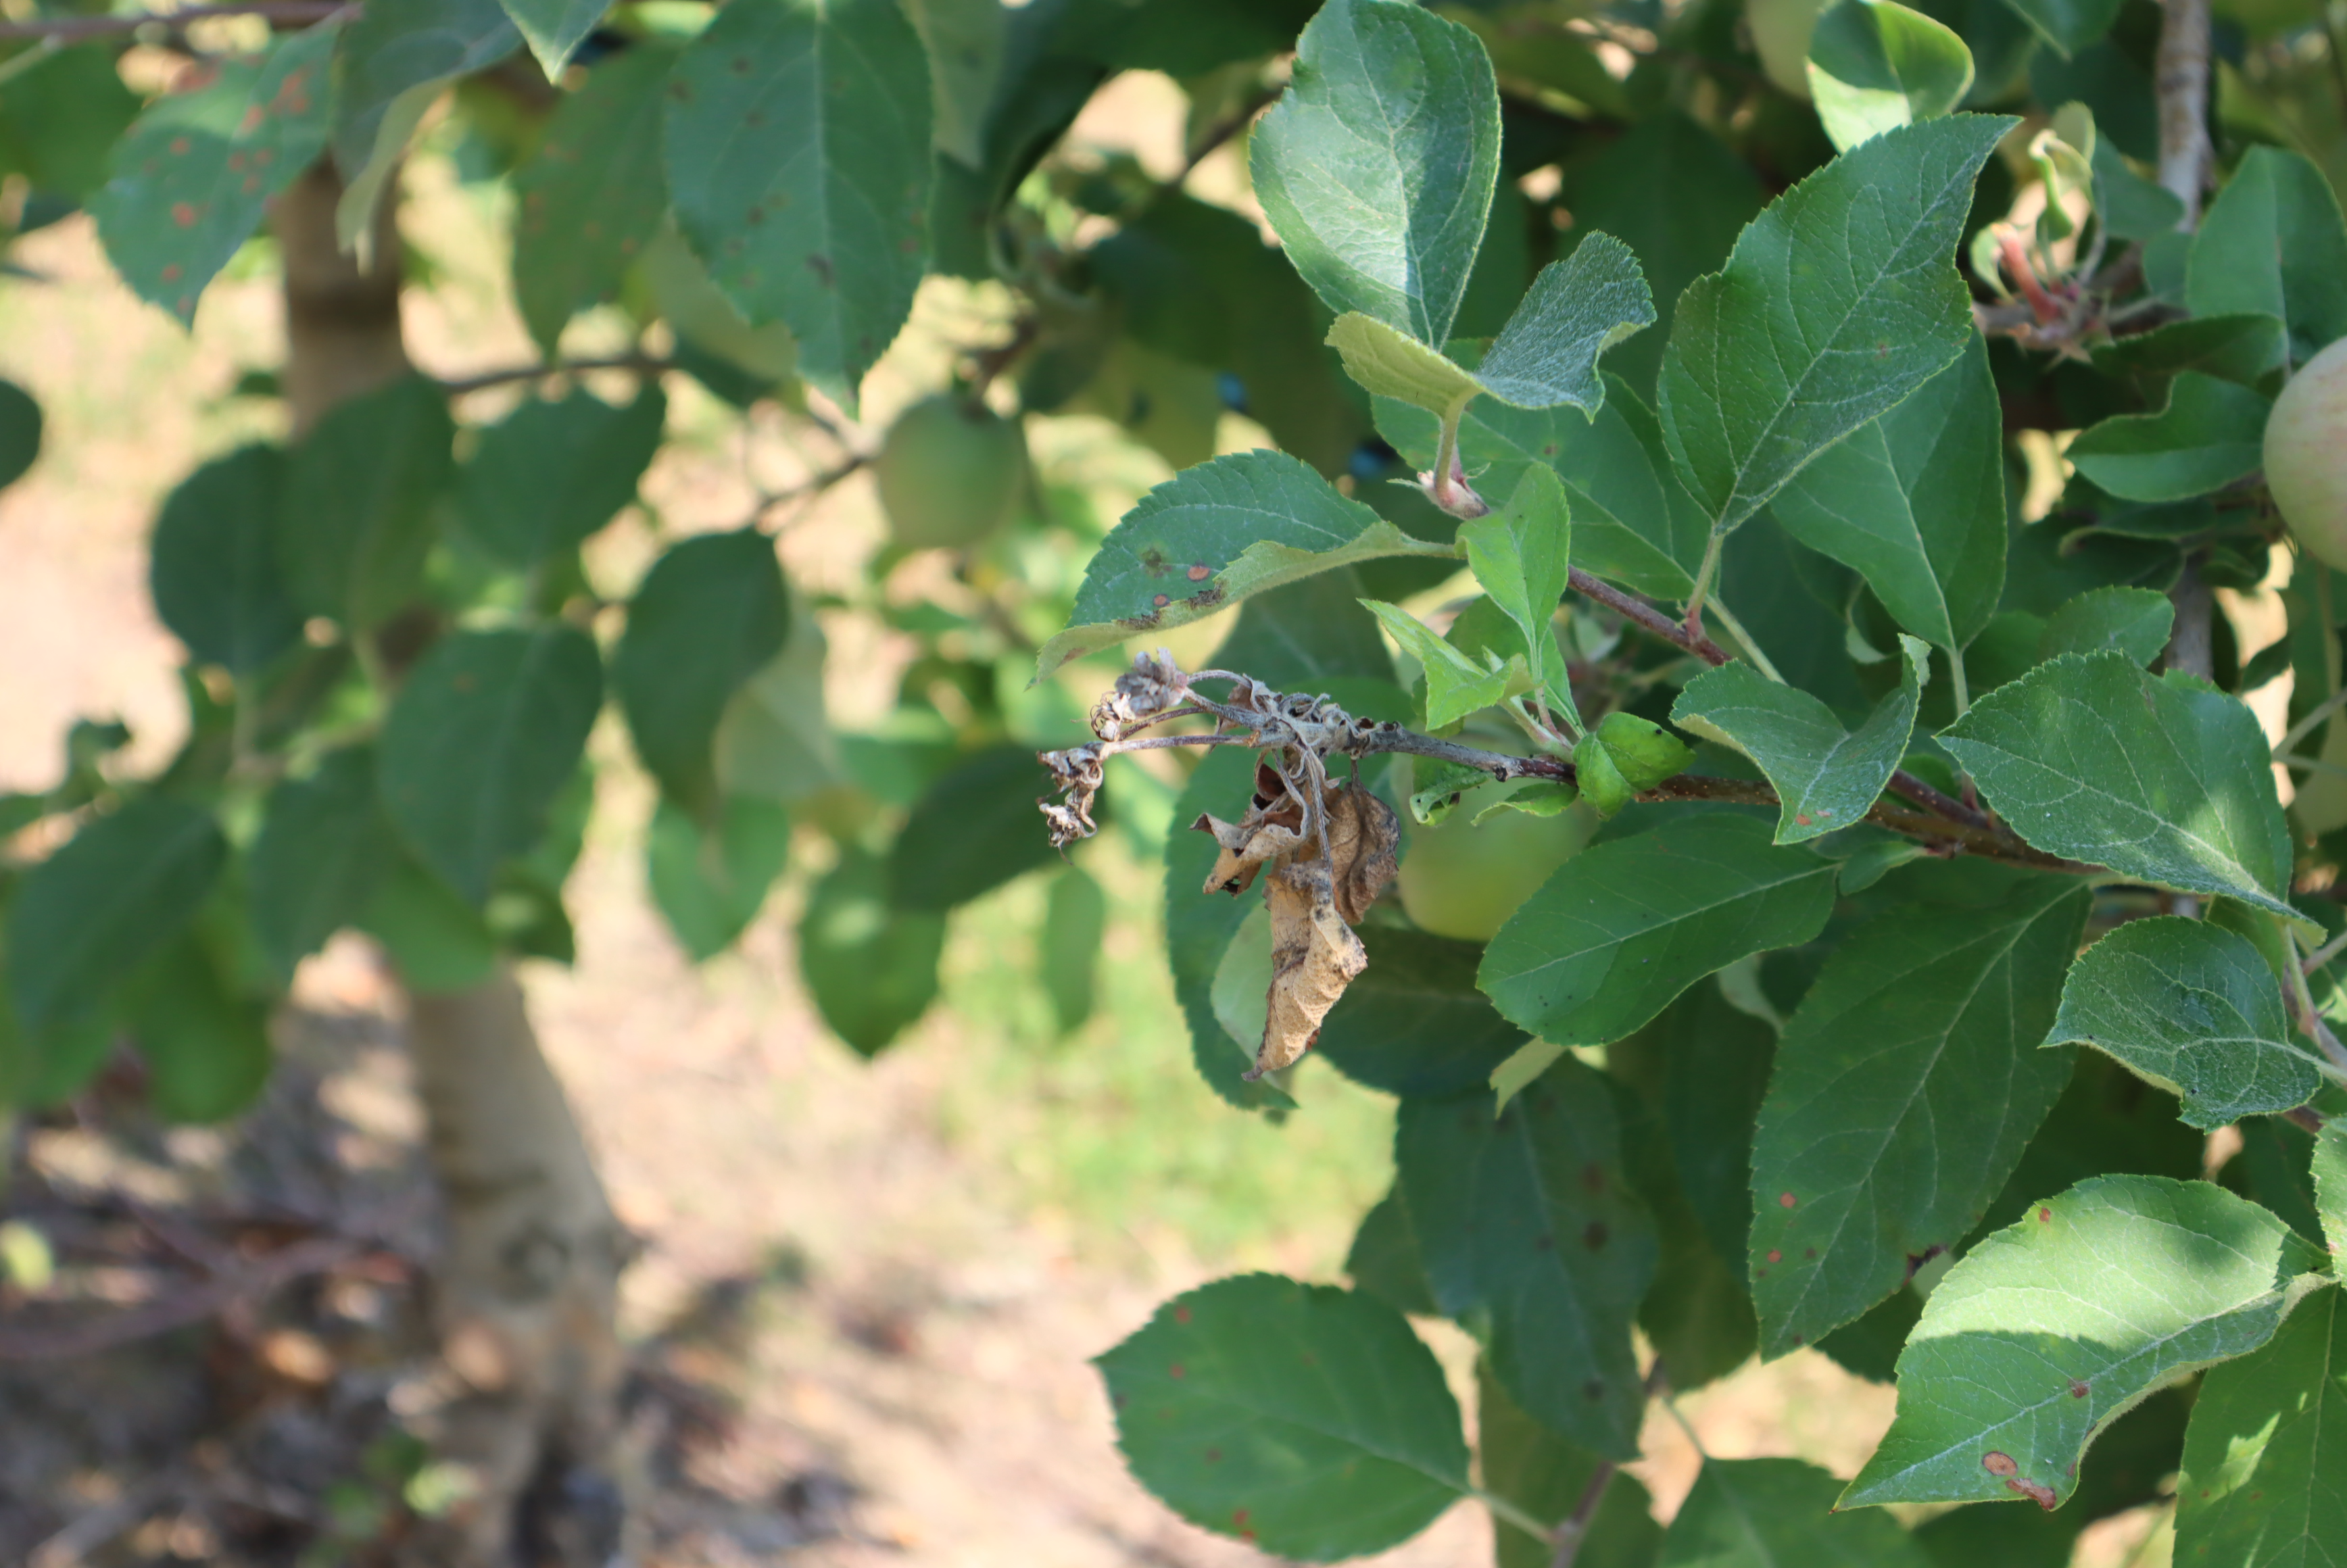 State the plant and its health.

apple, alternaria, fire blight, scab
